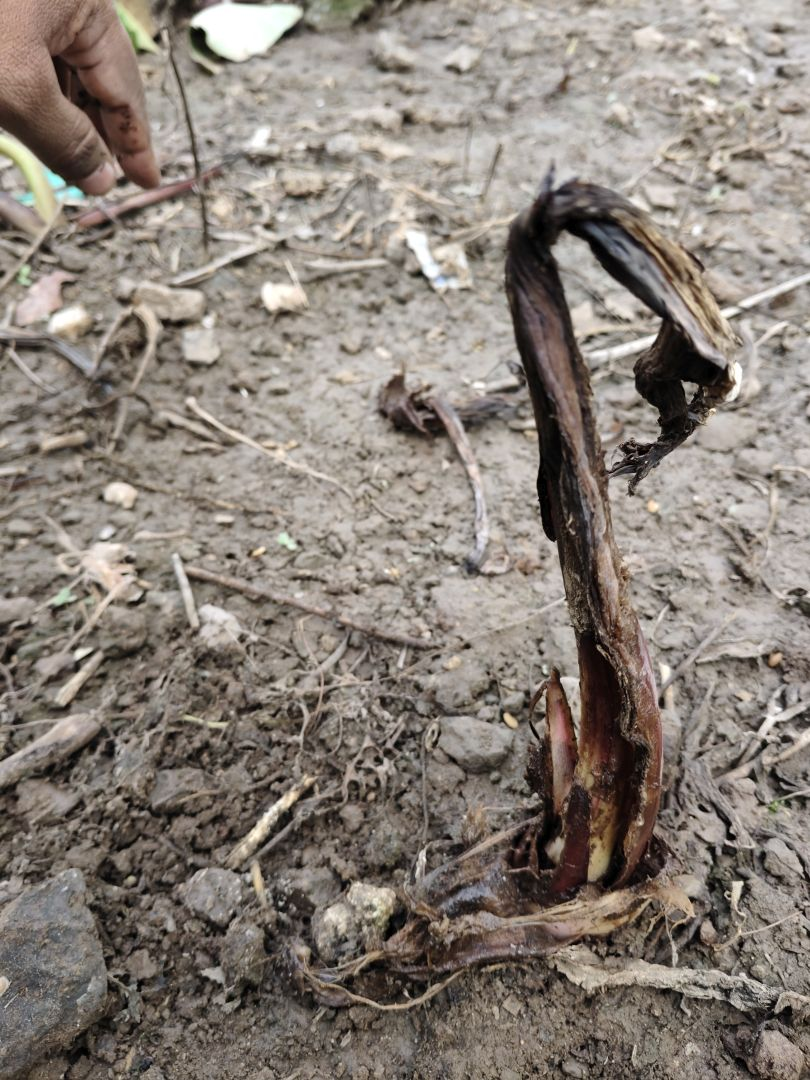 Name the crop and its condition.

taro, root rot
